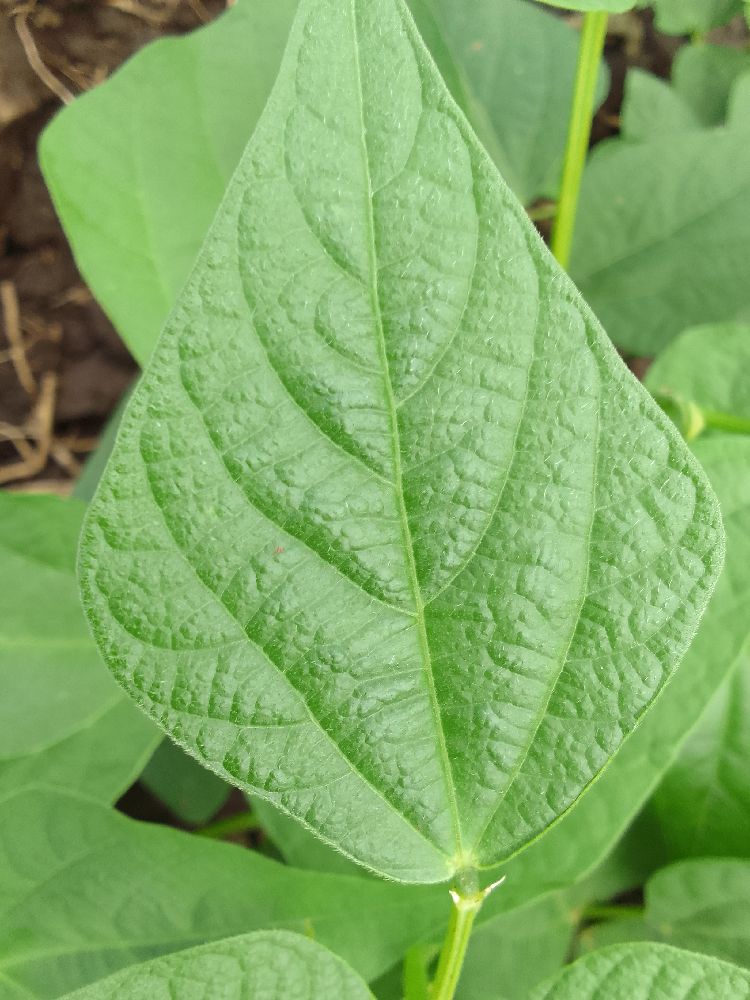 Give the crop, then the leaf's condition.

common bean, healthy
